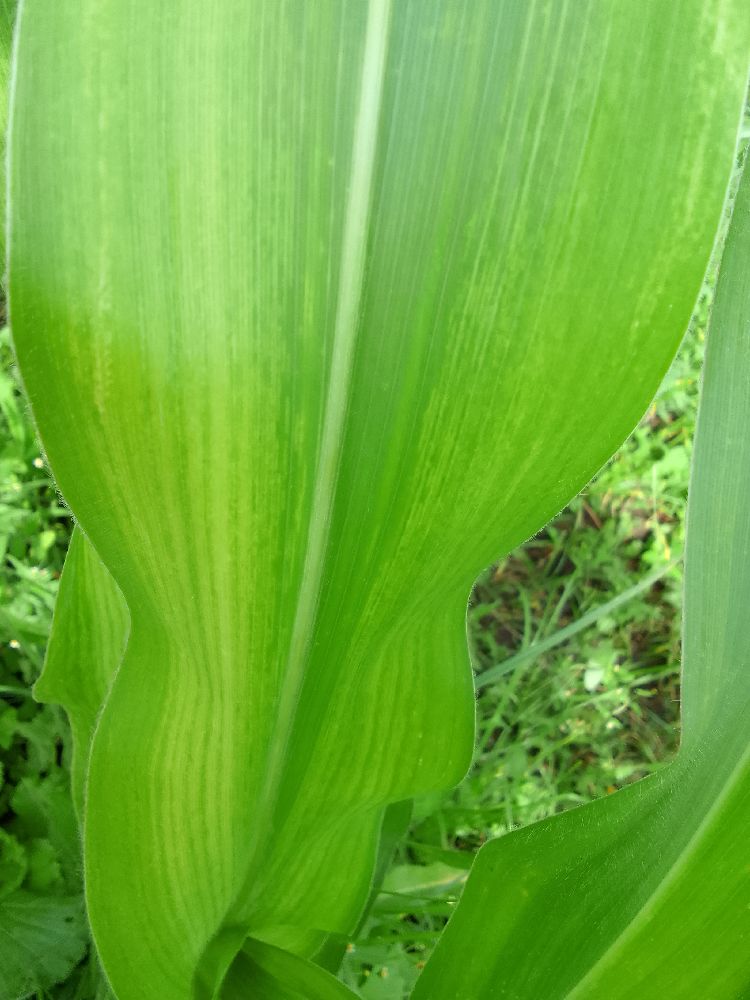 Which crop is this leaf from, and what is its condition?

maize, maize lethal necrosis
